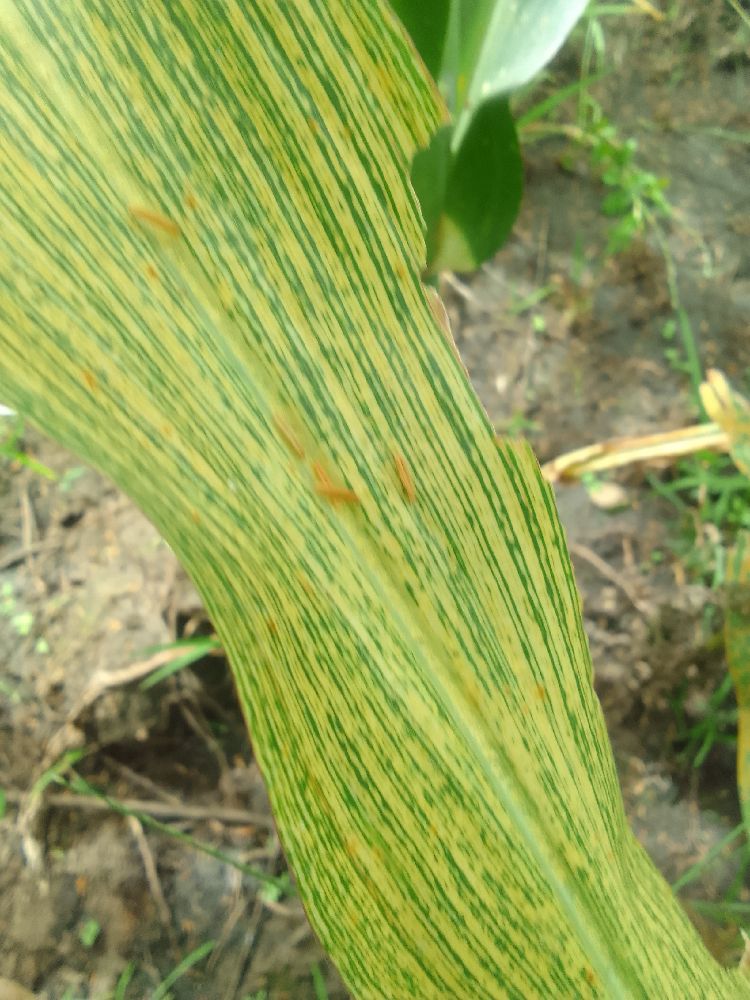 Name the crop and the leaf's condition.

maize, maize streak virus
